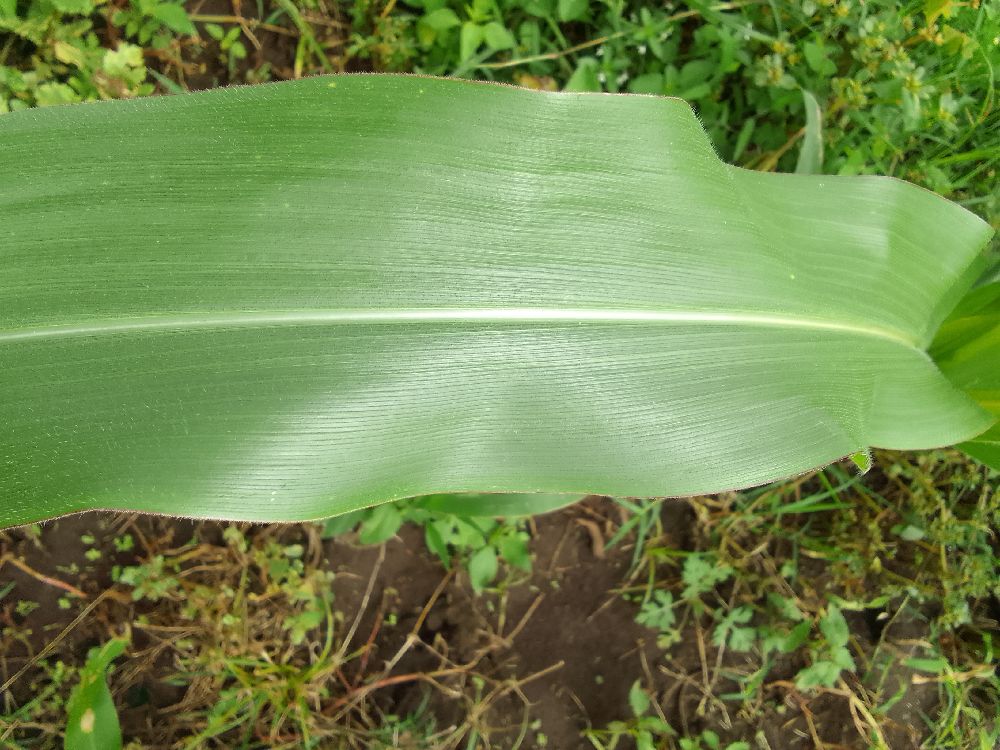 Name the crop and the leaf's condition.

maize, healthy
